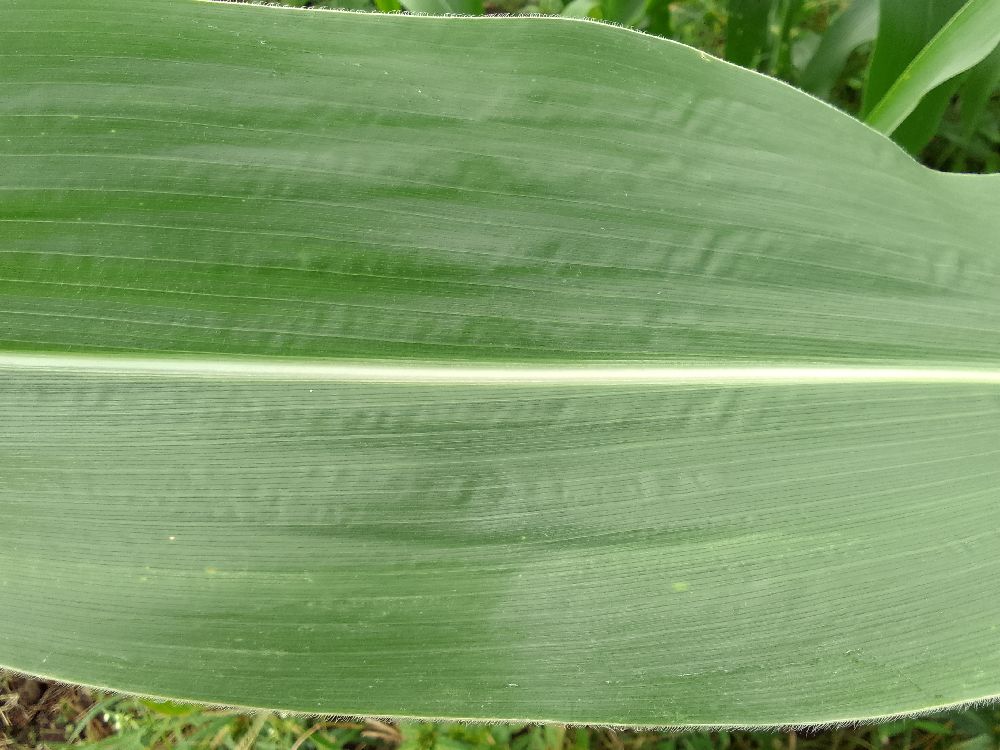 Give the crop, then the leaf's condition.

maize, healthy
